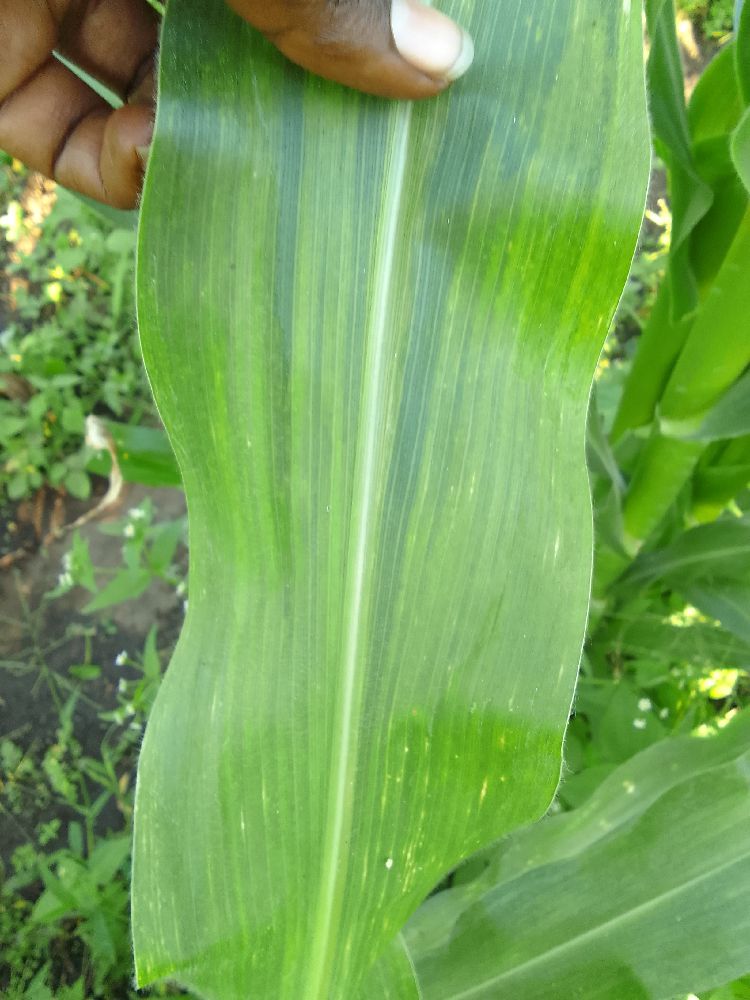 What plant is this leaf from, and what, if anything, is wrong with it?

maize, maize lethal necrosis
